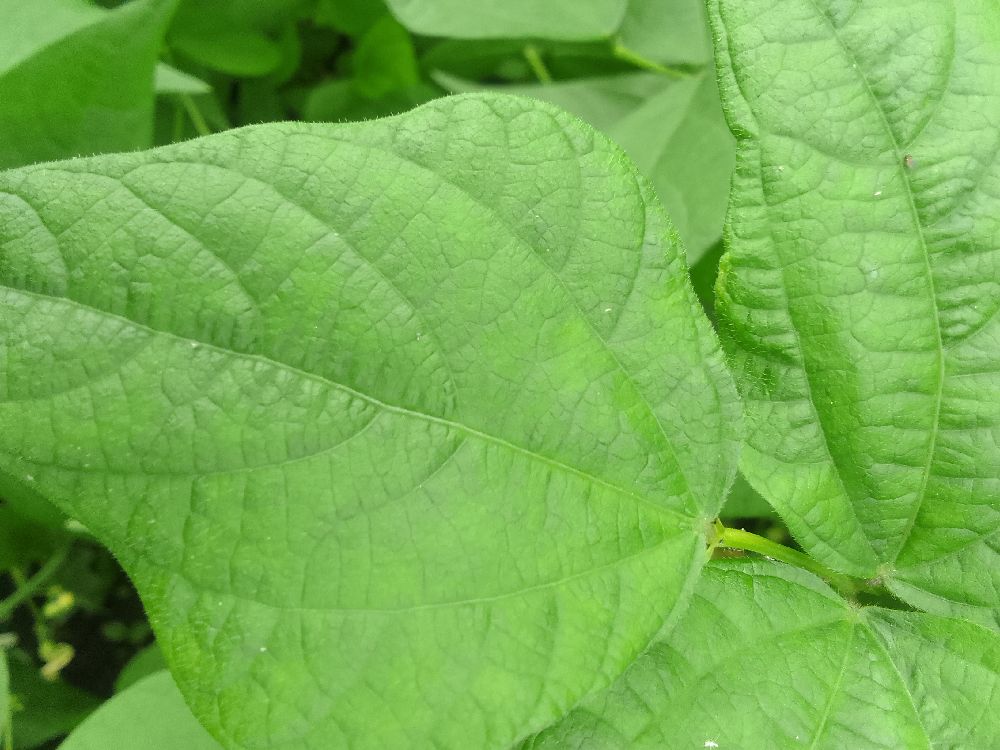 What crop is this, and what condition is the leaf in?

common bean, healthy
